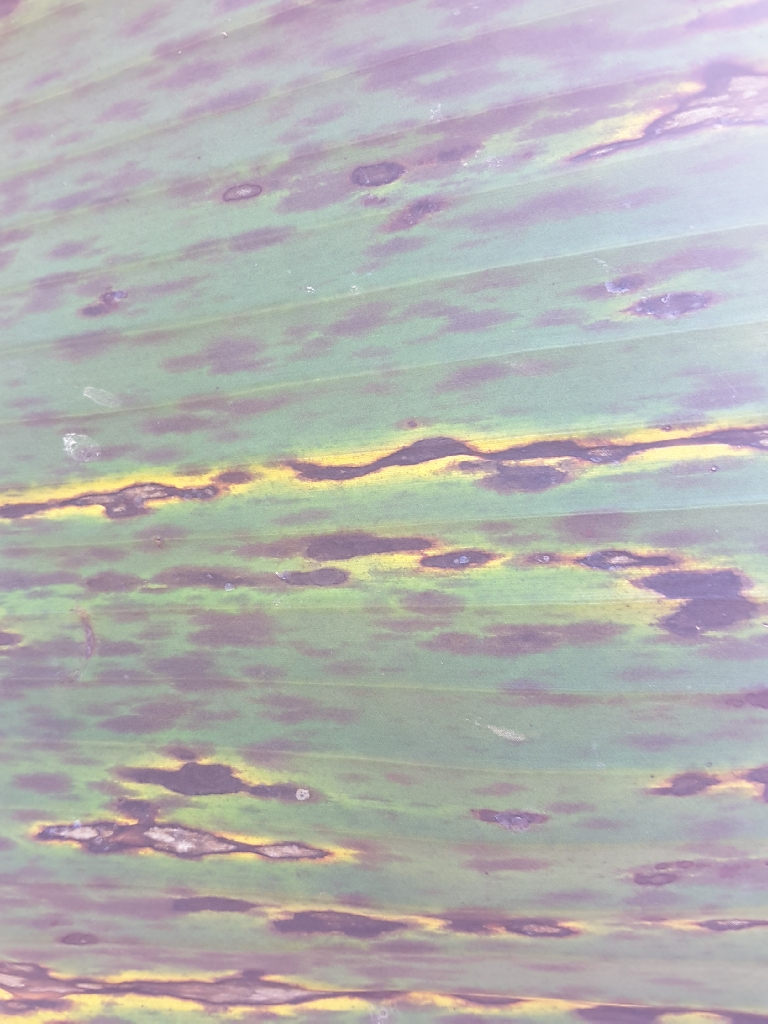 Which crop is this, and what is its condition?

banana, black sigatoka
